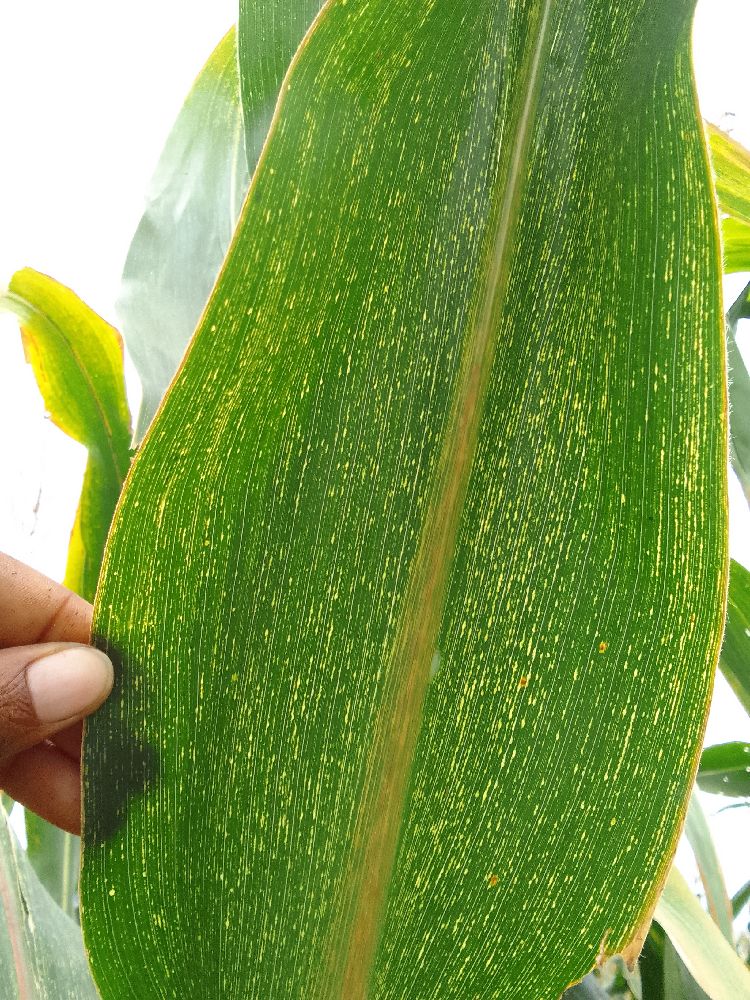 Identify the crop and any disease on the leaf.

maize, maize streak virus
